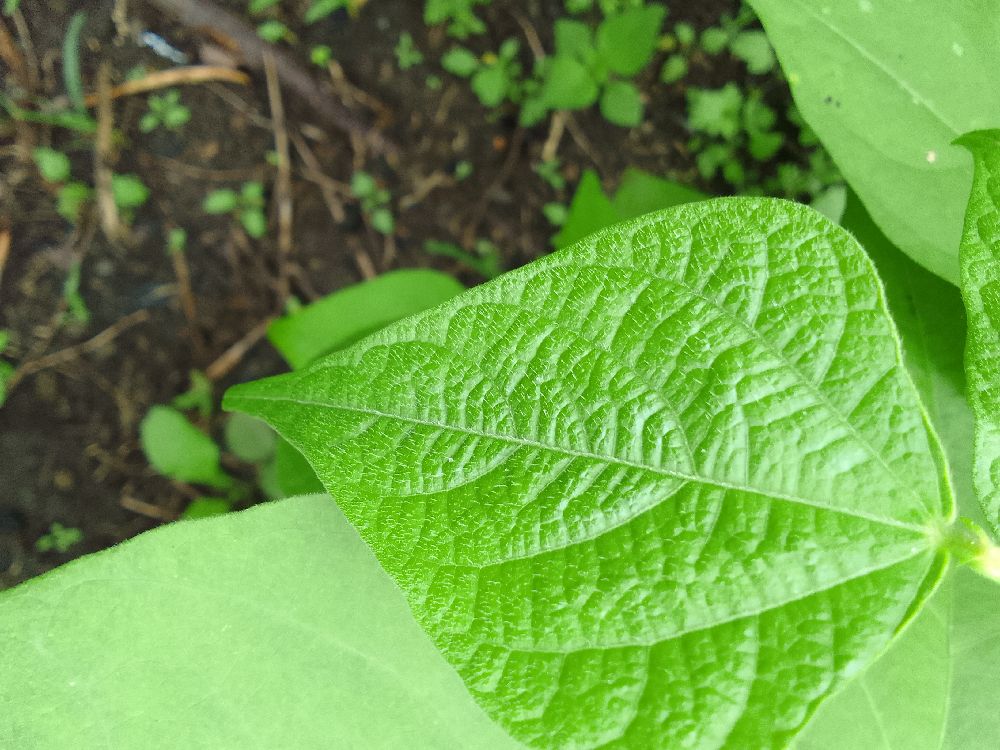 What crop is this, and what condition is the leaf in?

common bean, healthy
